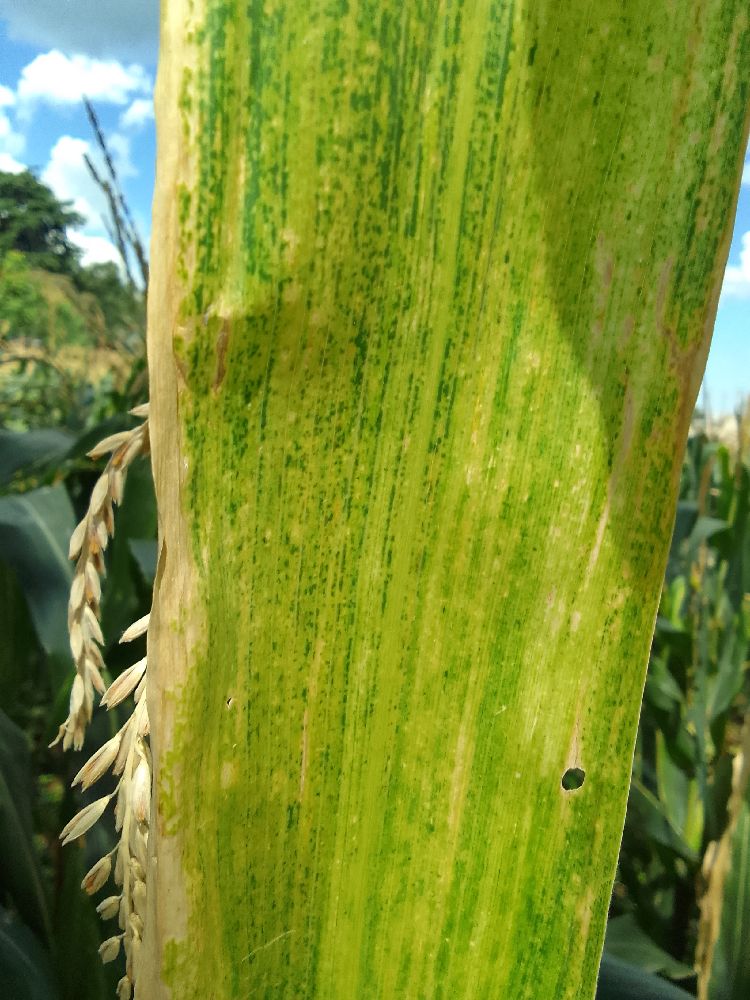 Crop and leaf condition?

maize, maize lethal necrosis
